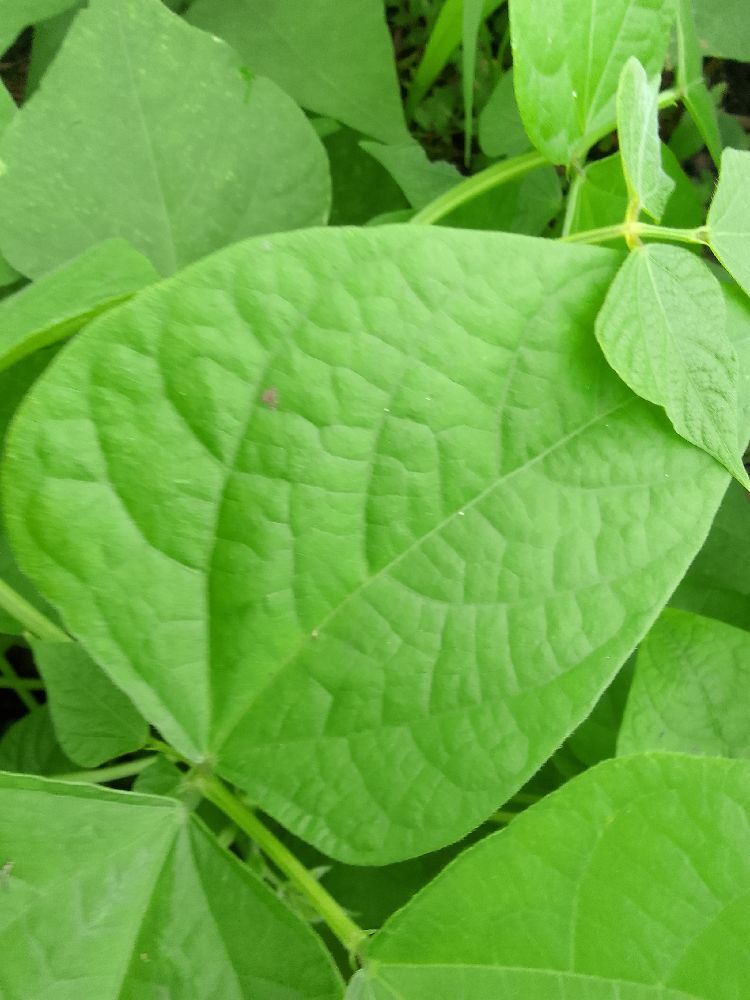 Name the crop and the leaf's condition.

common bean, healthy
